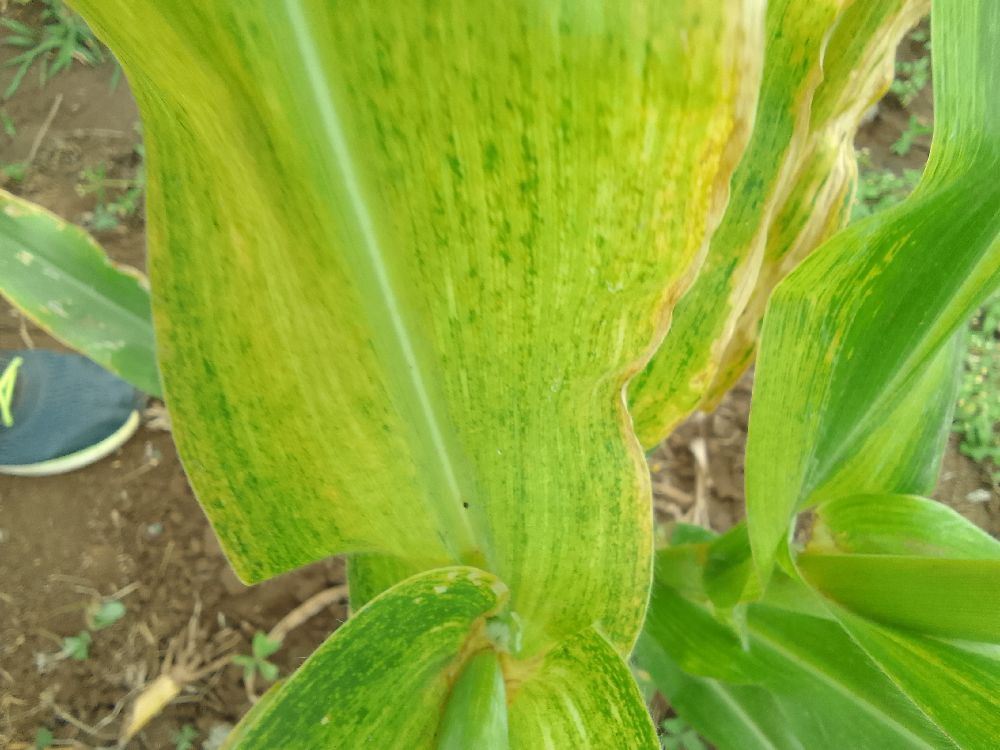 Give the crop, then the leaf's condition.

maize, maize lethal necrosis
